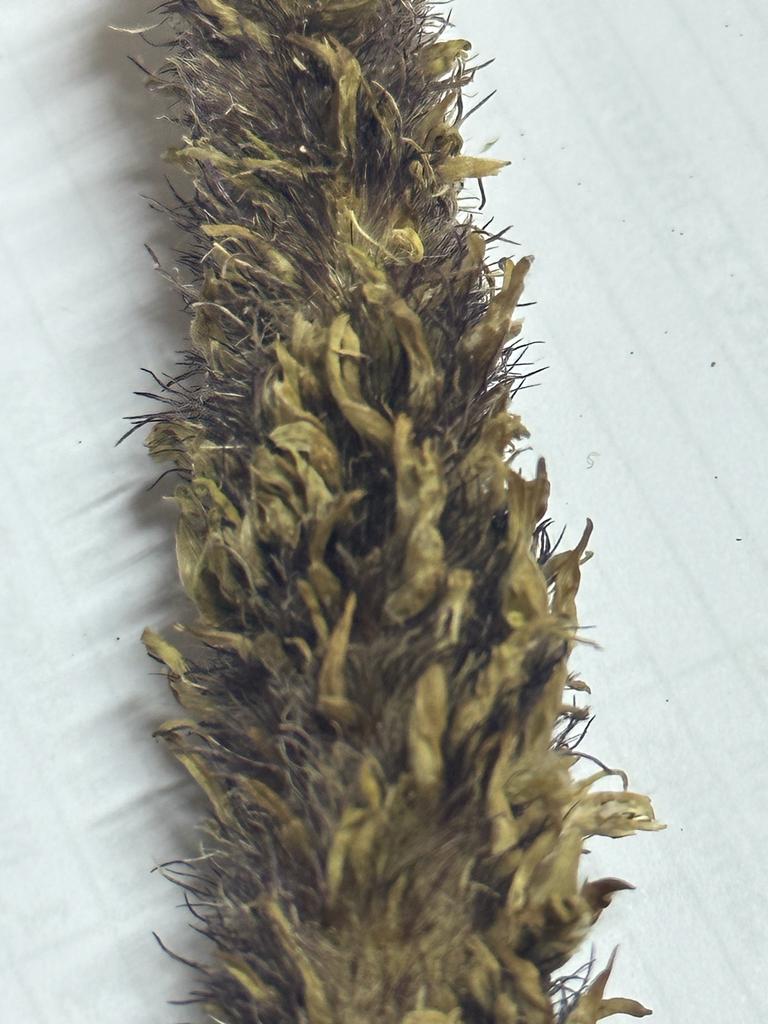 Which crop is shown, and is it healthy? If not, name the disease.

pearl millet, sclerospora graminicola
